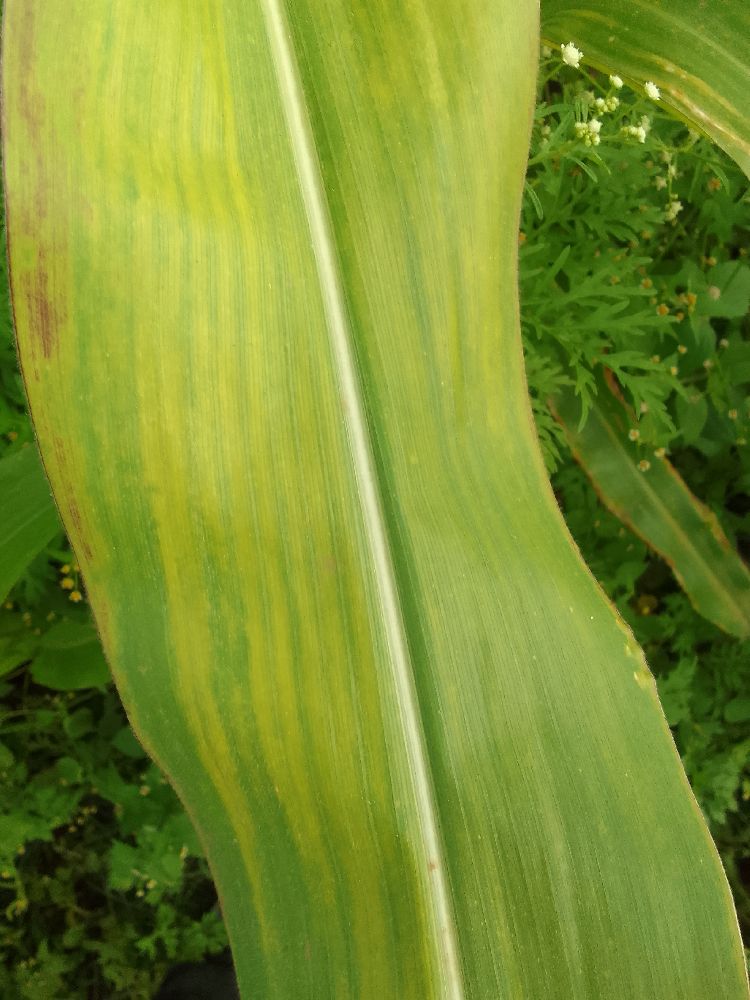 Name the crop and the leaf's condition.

maize, maize lethal necrosis
